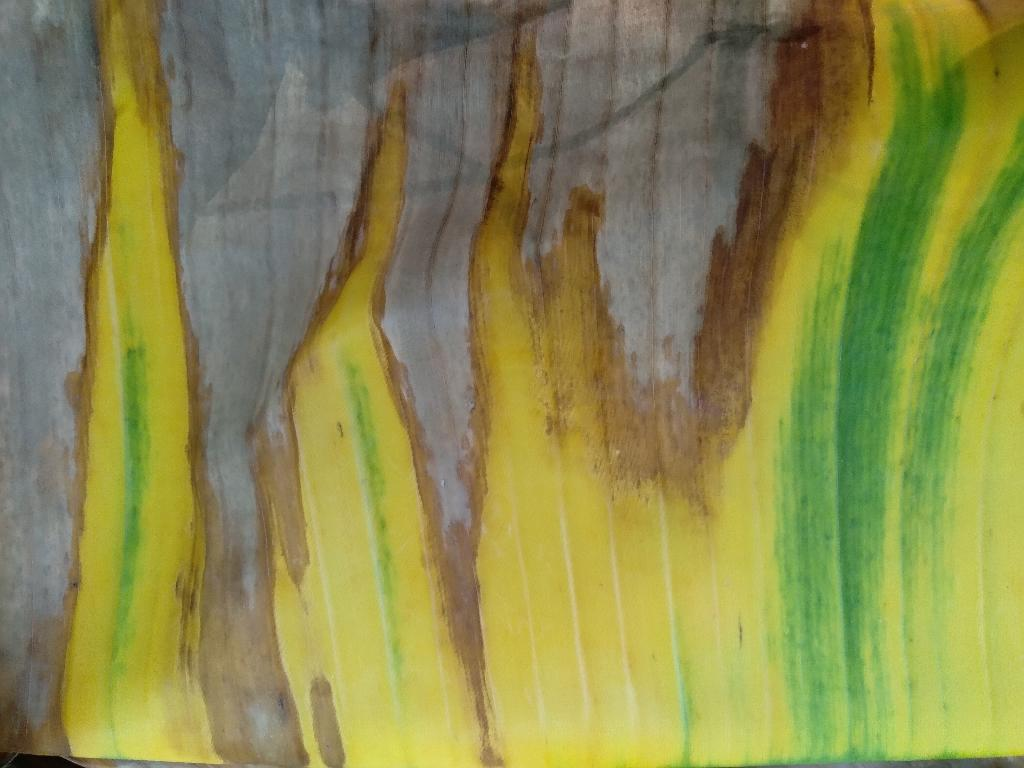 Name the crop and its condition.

banana, fusarium wilt race 1
